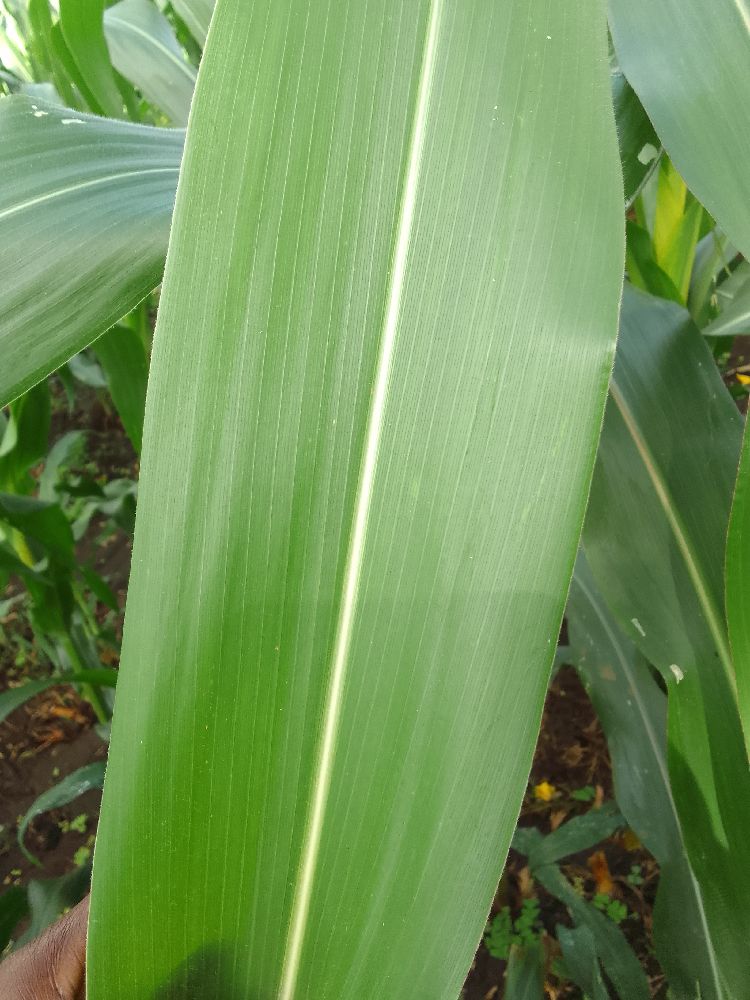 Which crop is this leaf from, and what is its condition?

maize, healthy
